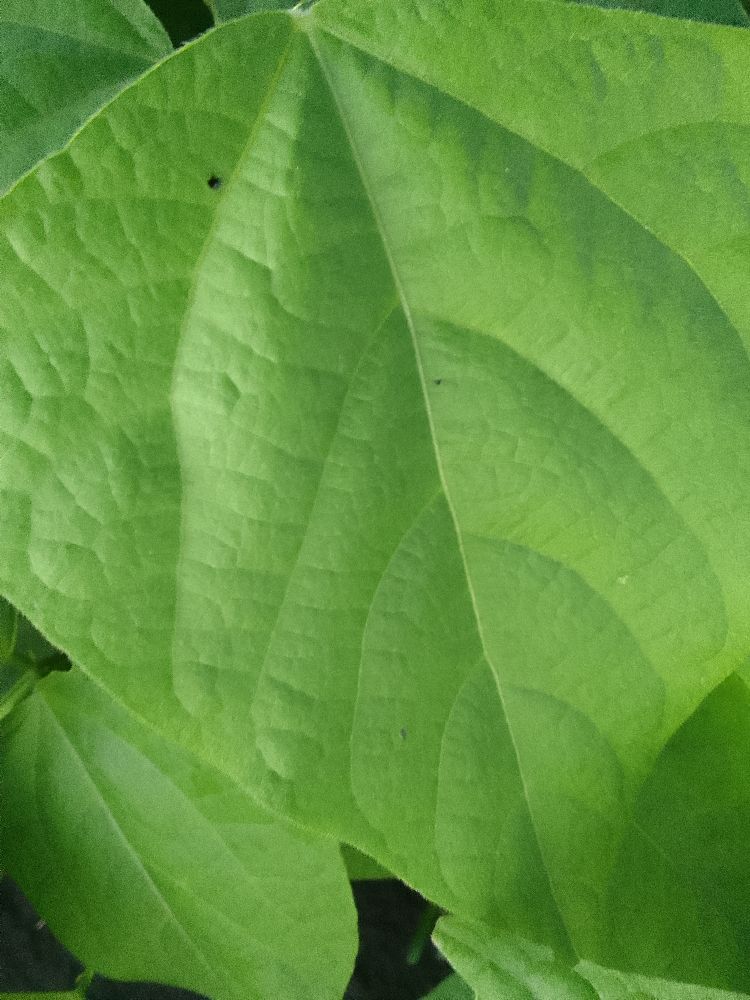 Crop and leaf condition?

common bean, healthy
